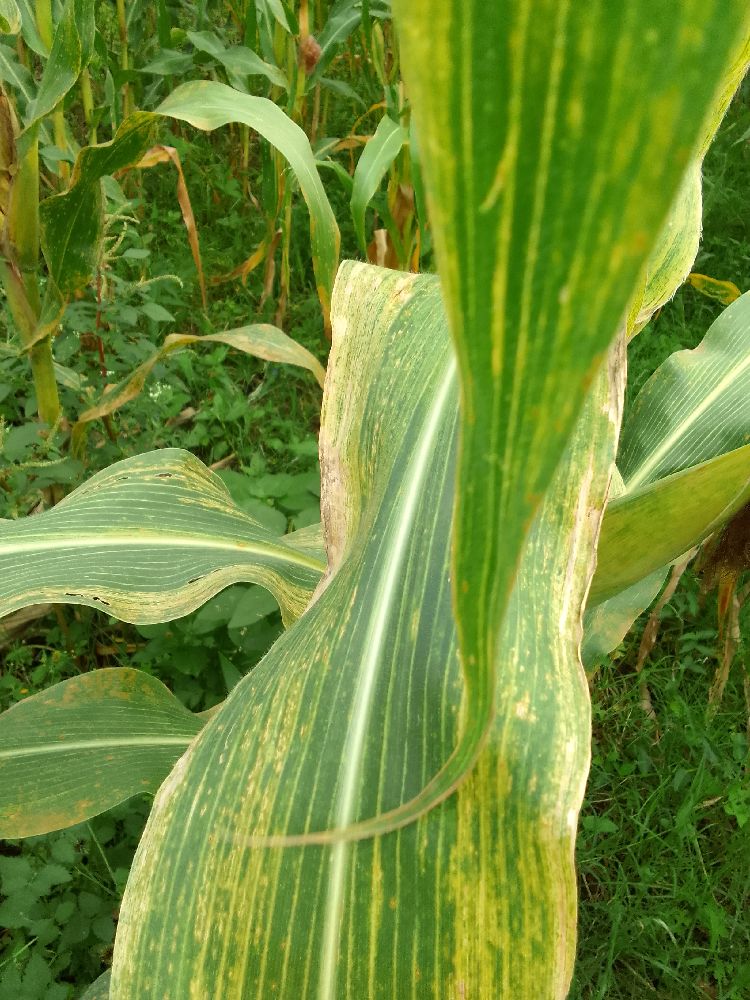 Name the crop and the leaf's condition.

maize, maize lethal necrosis
